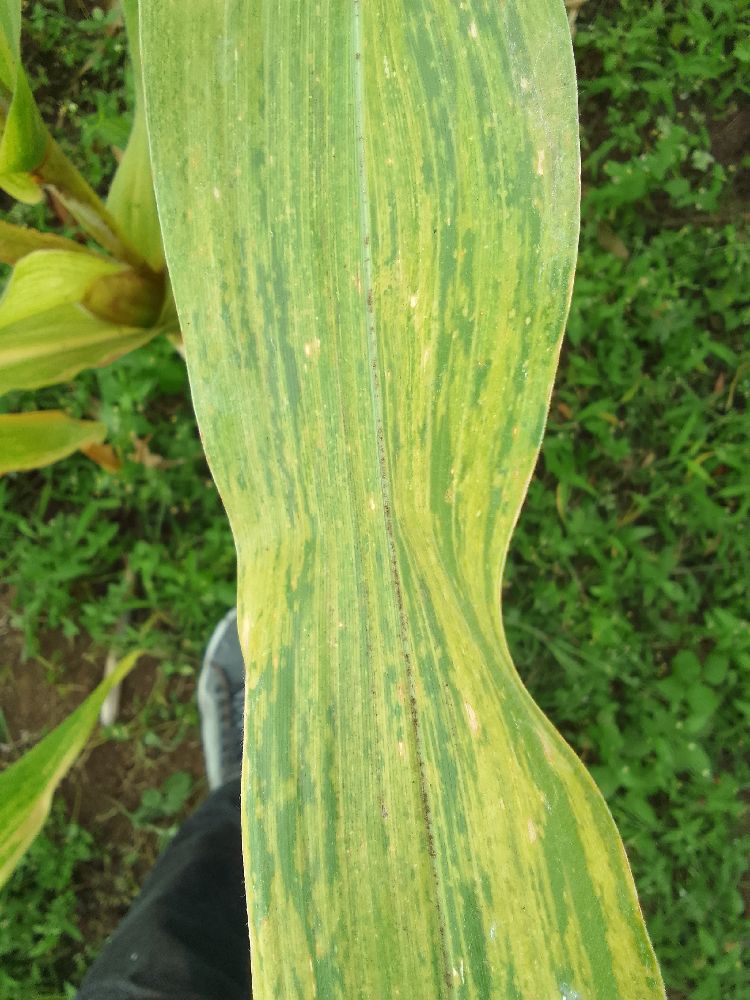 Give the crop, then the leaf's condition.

maize, maize lethal necrosis
